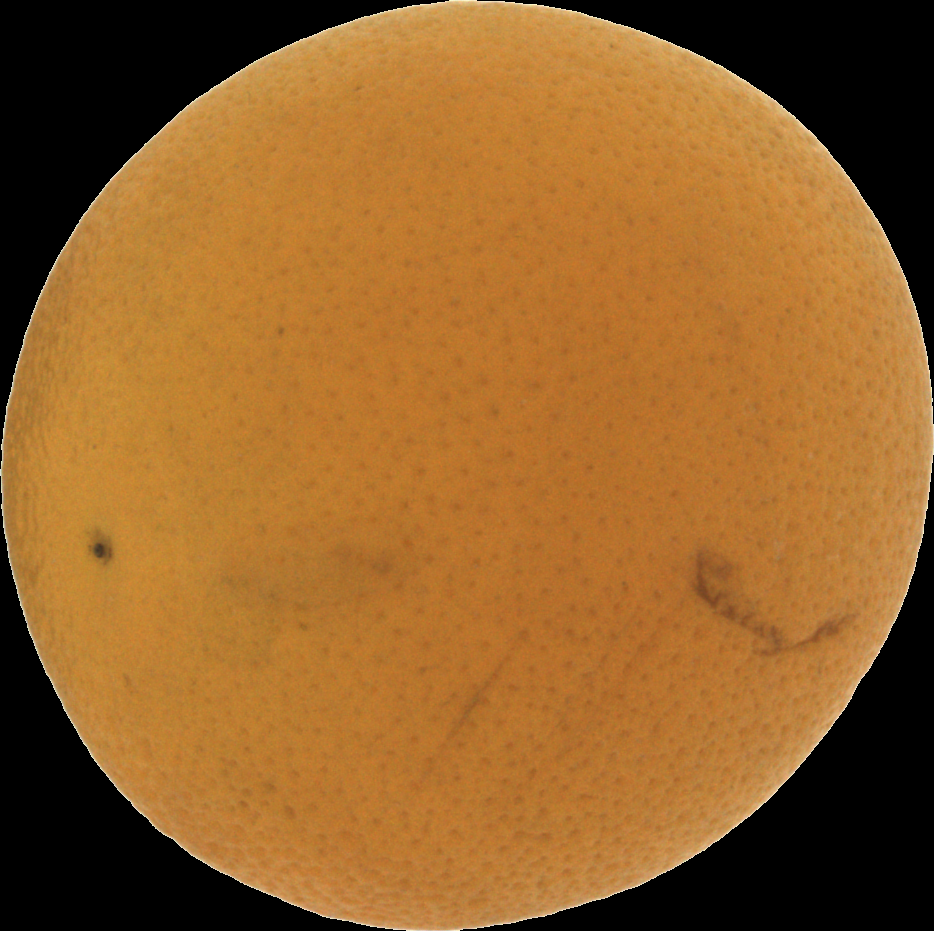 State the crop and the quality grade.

orange, bad
